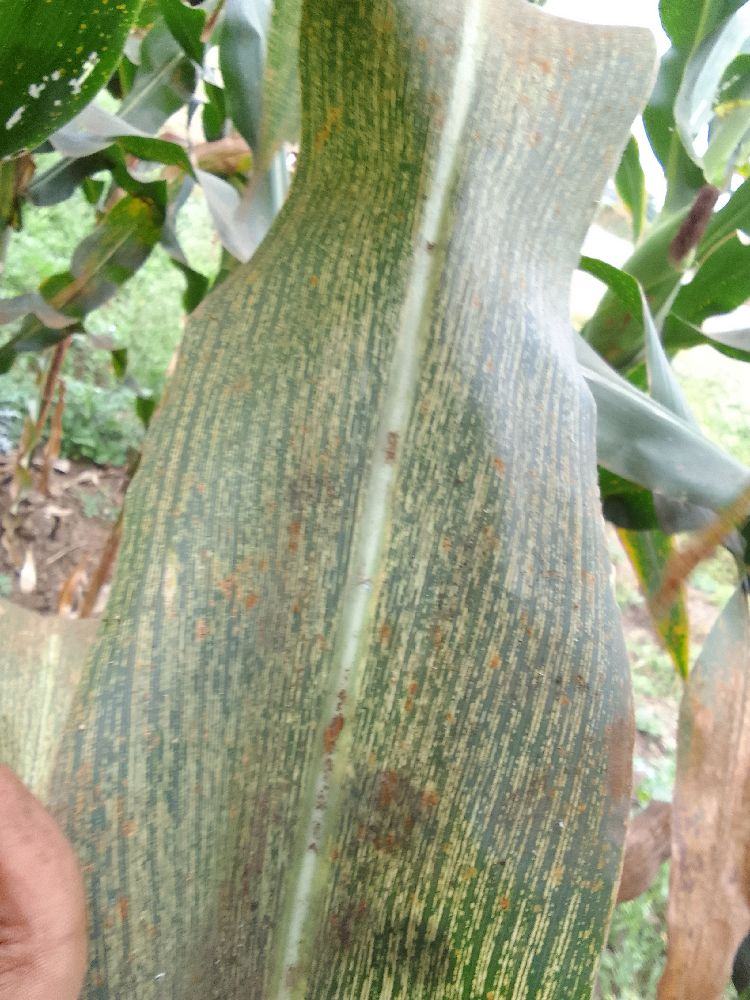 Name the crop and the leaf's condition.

maize, maize streak virus
